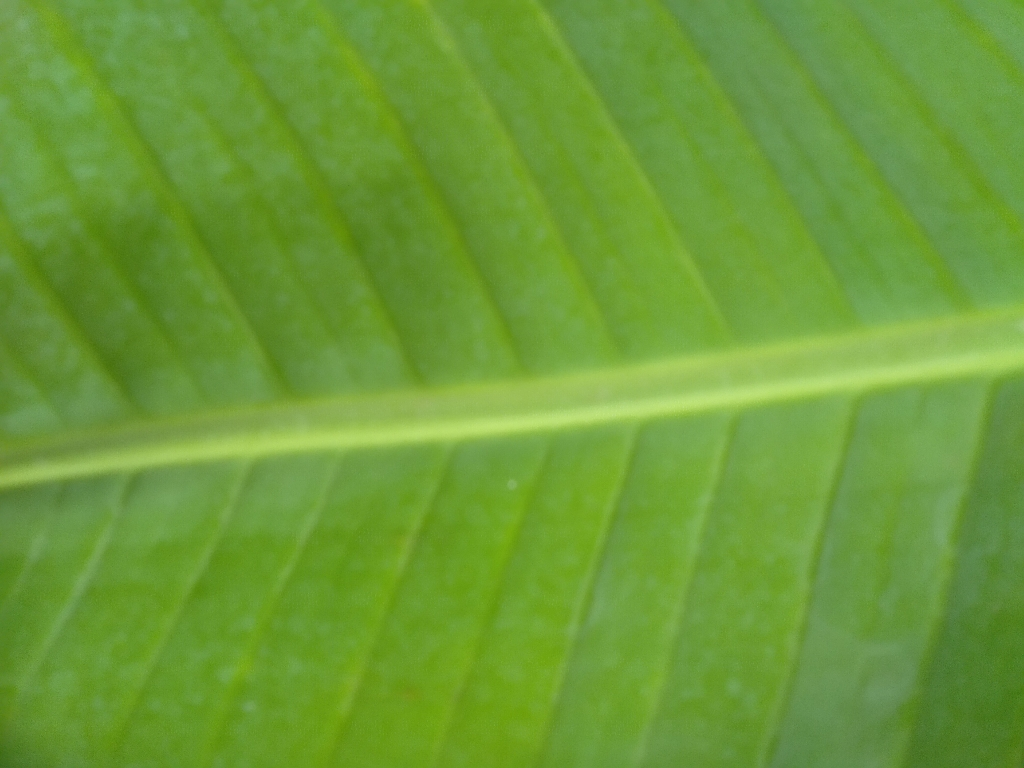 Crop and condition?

banana, healthy
